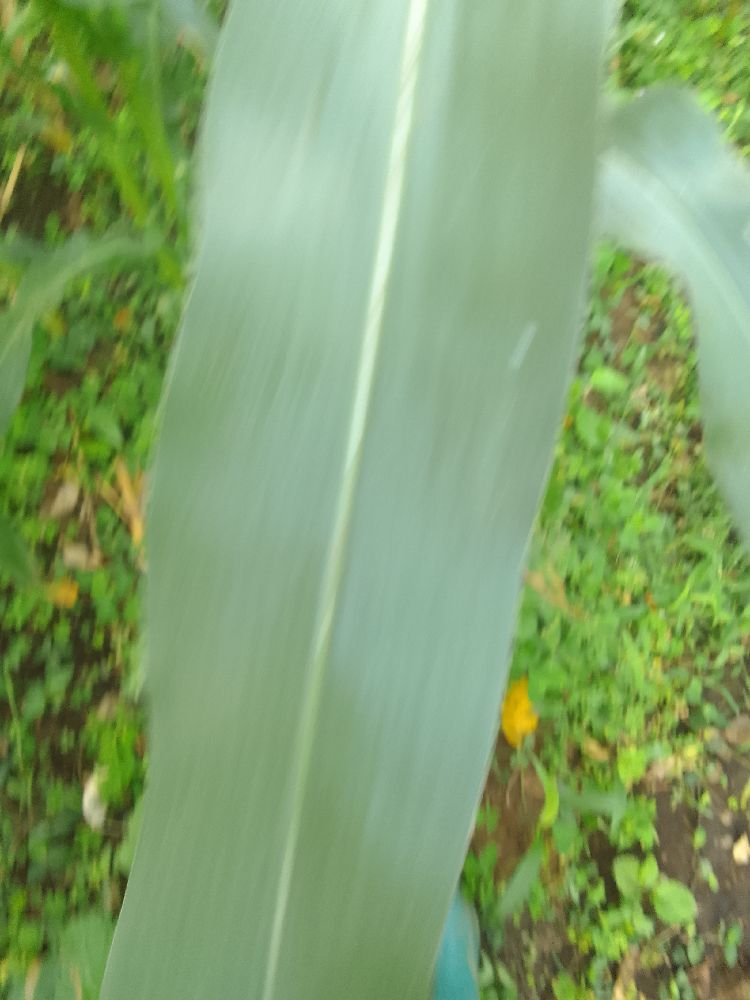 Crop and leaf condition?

maize, healthy
